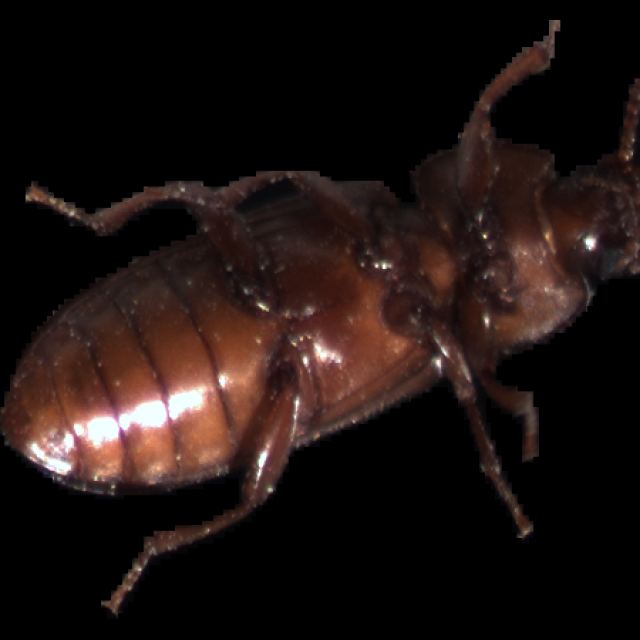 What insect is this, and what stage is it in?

mealworm beetle
